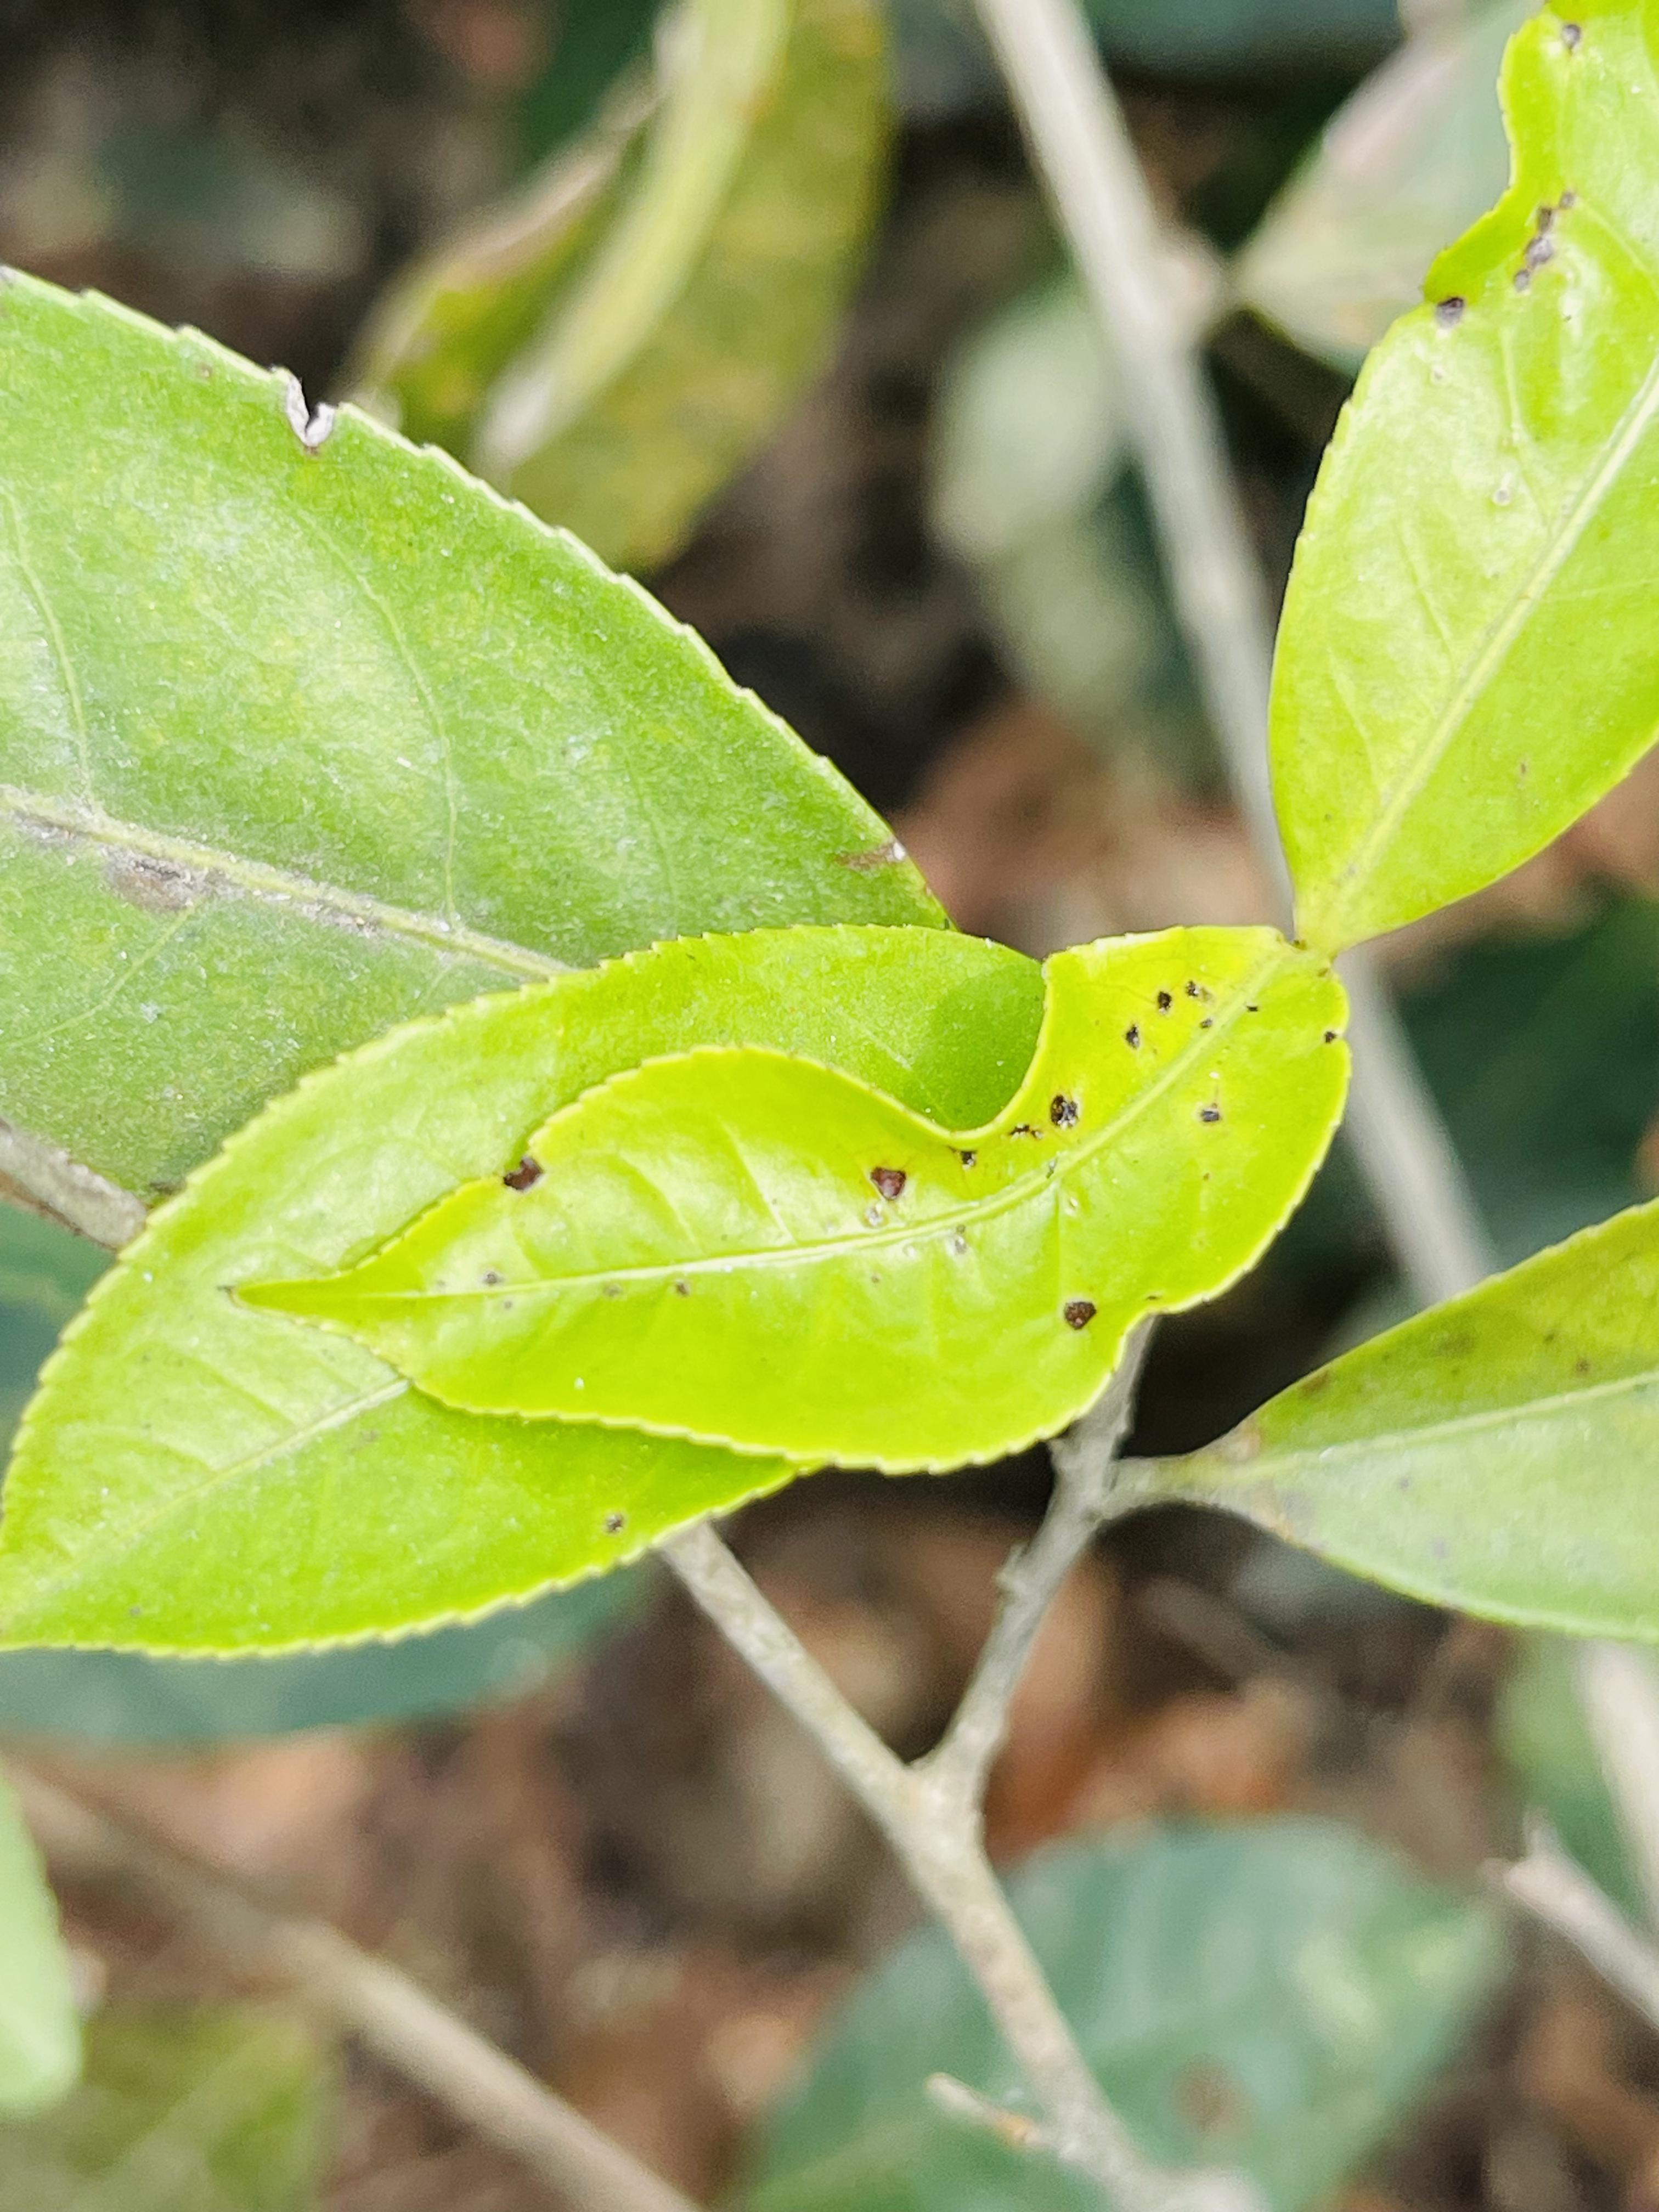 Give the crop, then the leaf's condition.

tea, helopeltis
